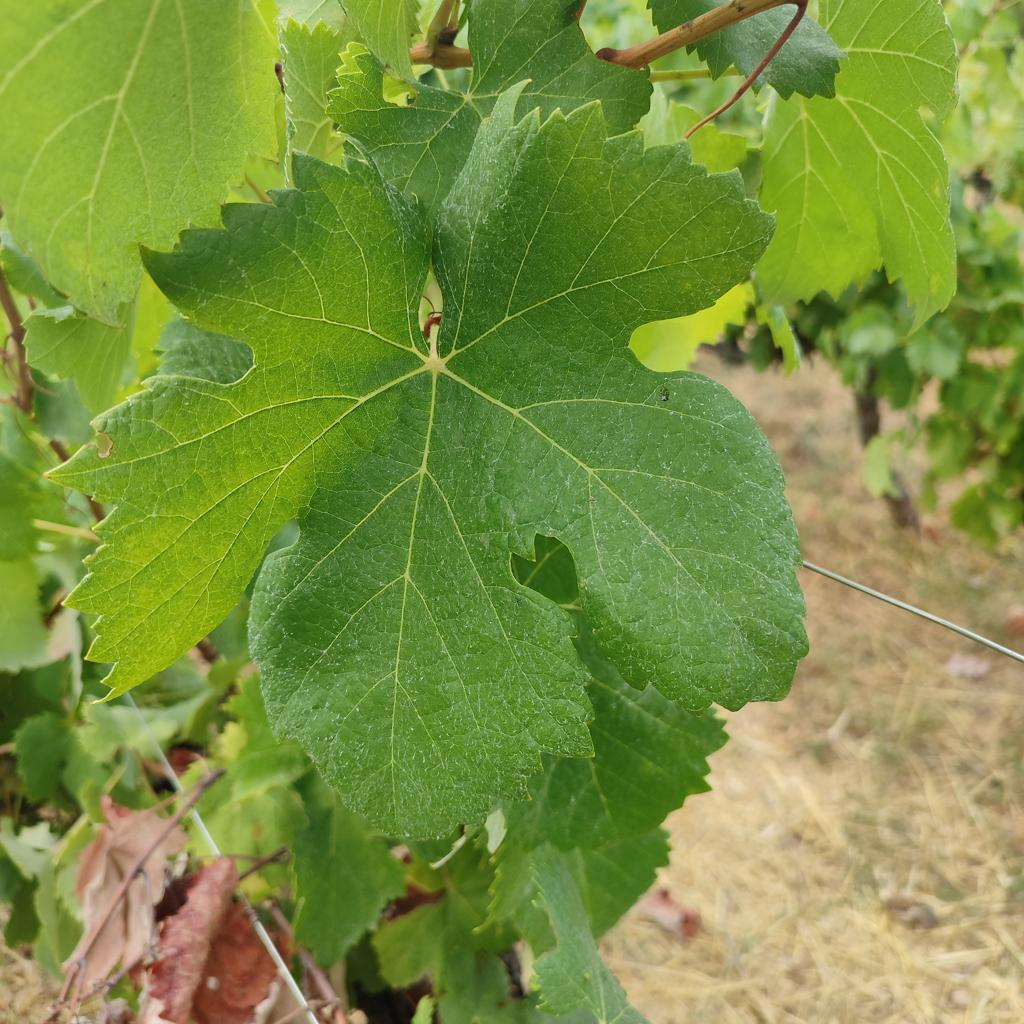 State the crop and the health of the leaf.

grapevine, healthy
